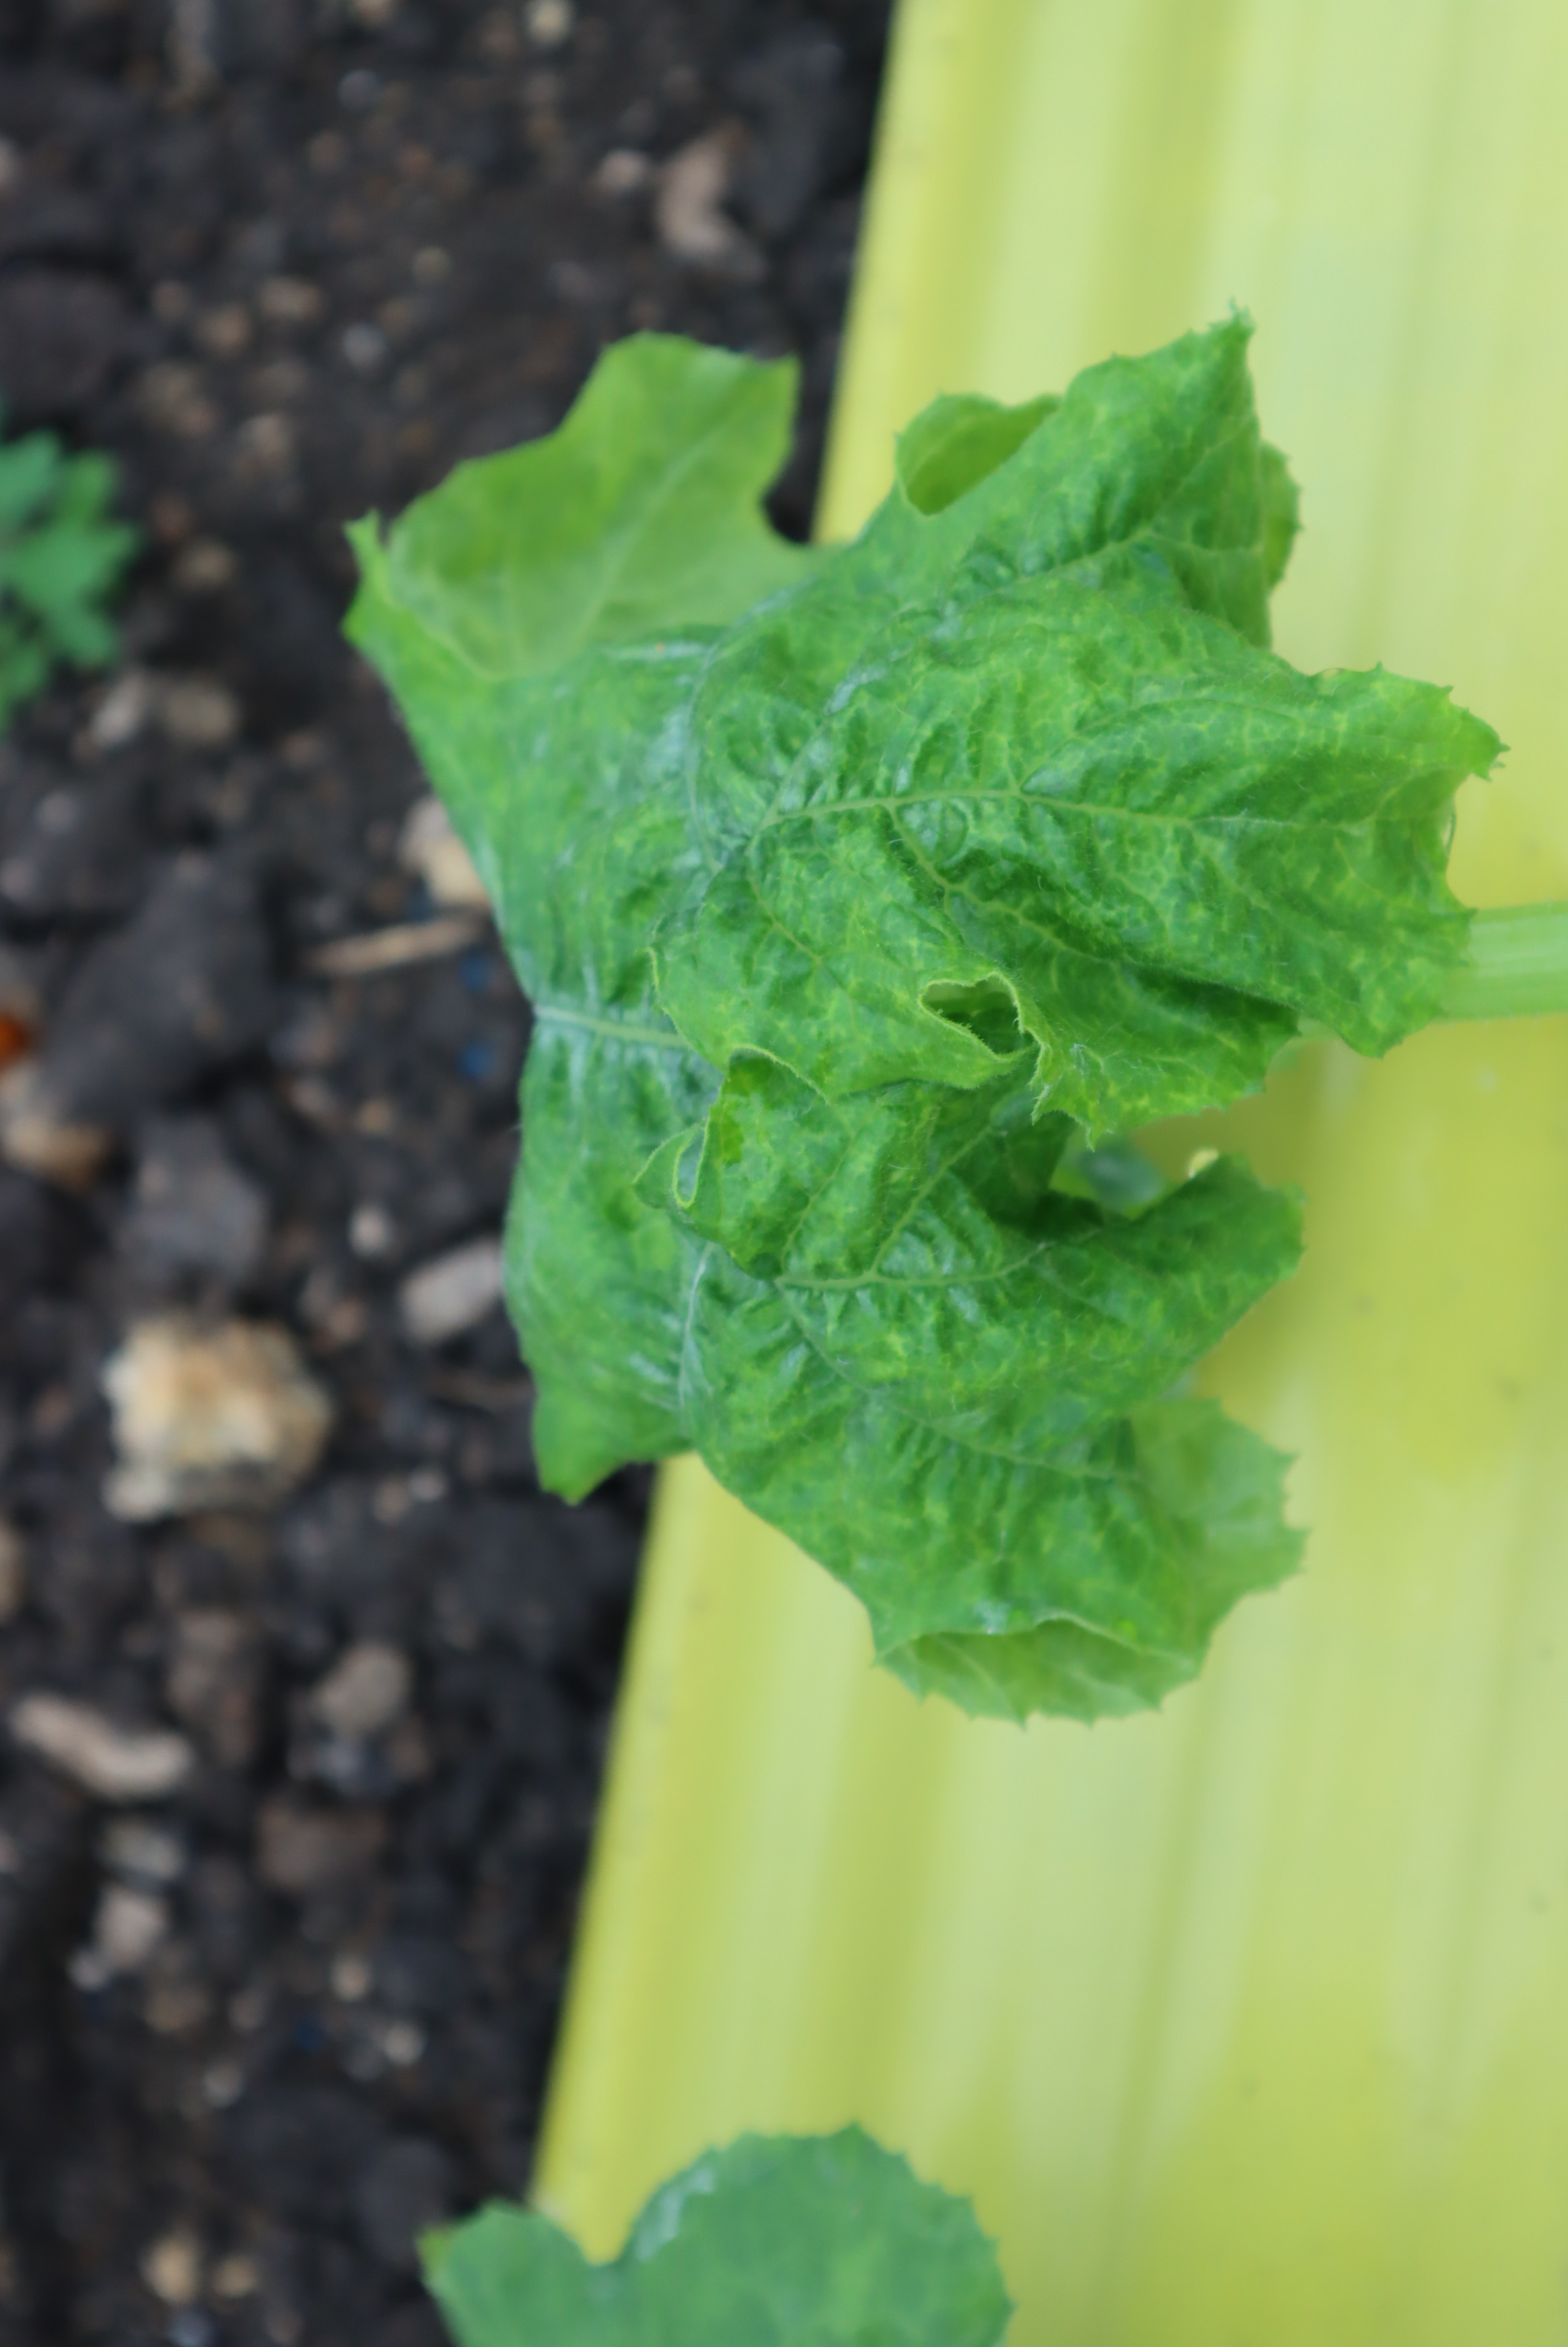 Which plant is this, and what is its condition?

zucchini, virosis
